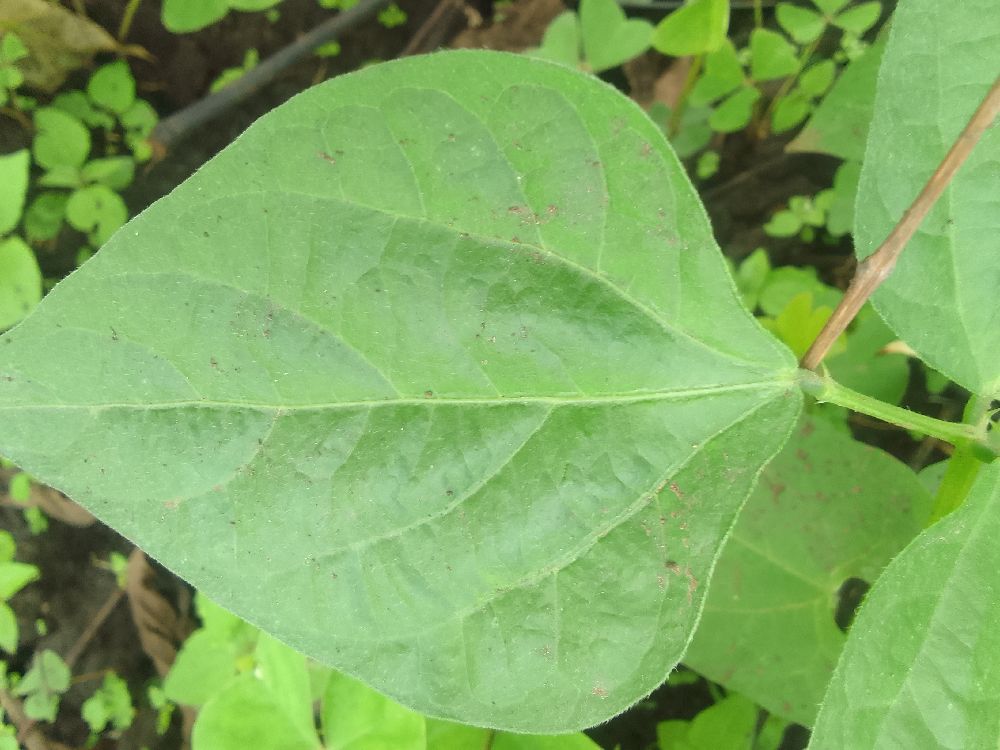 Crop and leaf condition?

common bean, healthy
